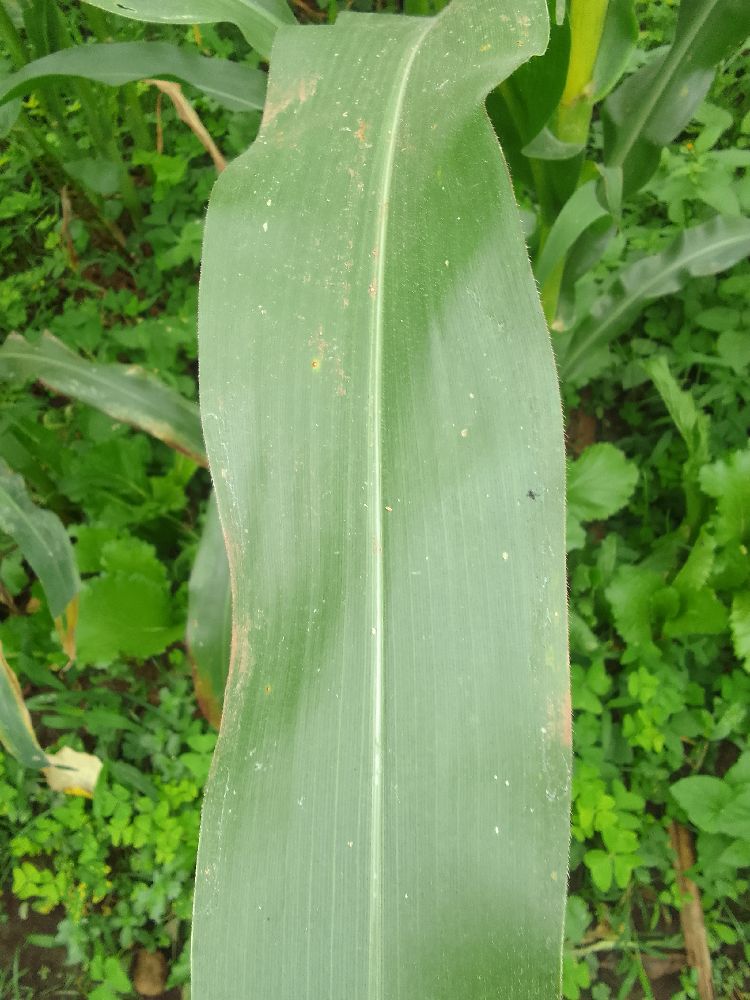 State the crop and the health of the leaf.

maize, healthy
